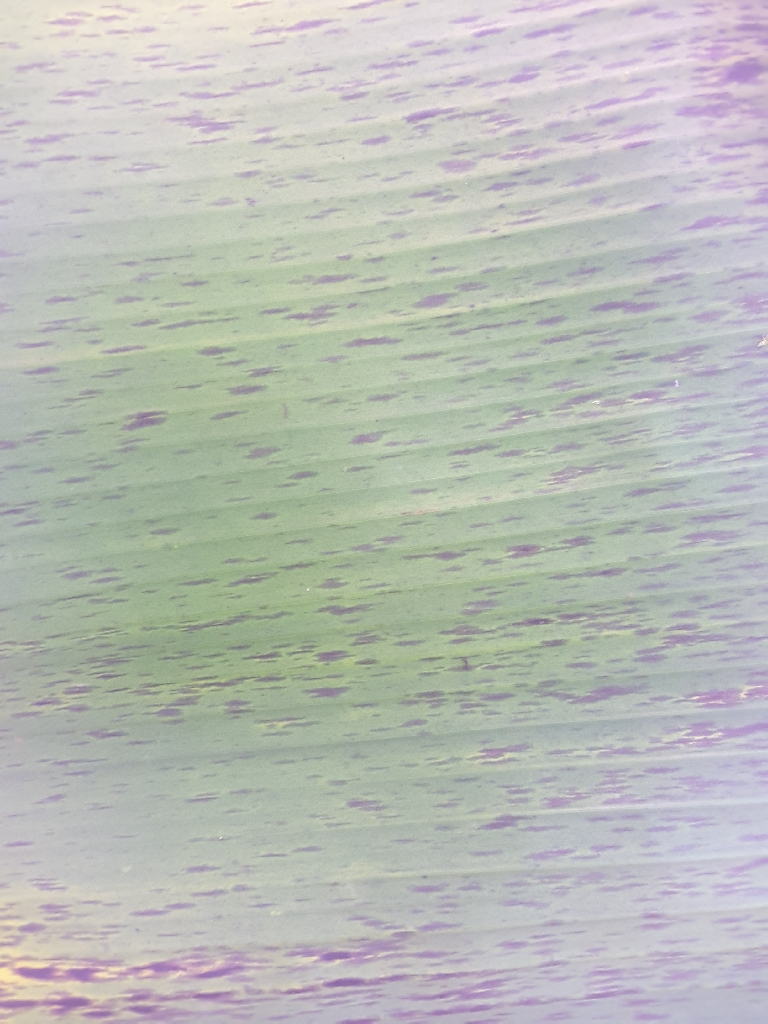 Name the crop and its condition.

banana, black sigatoka
